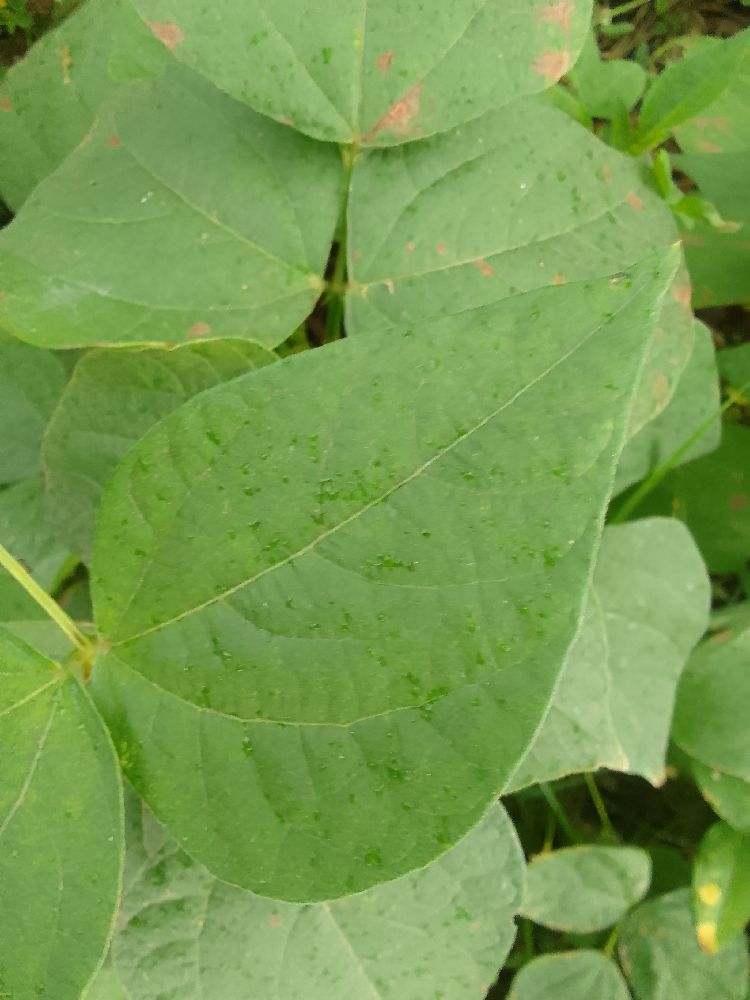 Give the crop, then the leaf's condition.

common bean, healthy
